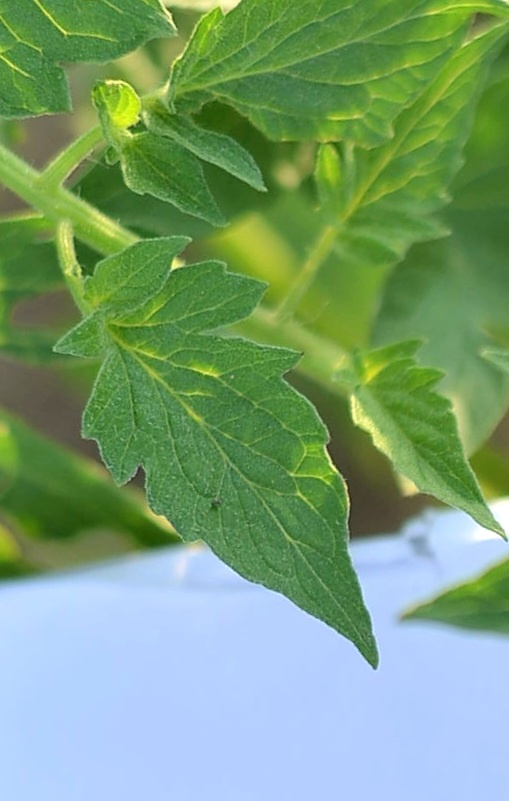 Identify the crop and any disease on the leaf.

tomato, healthy
